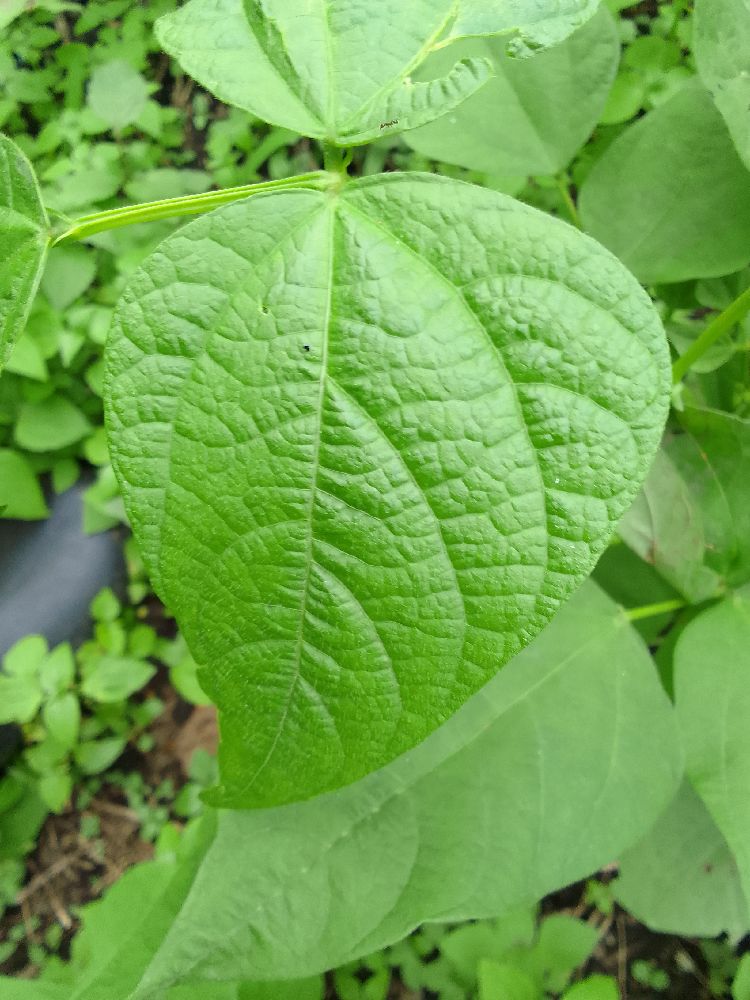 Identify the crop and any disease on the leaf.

common bean, healthy
